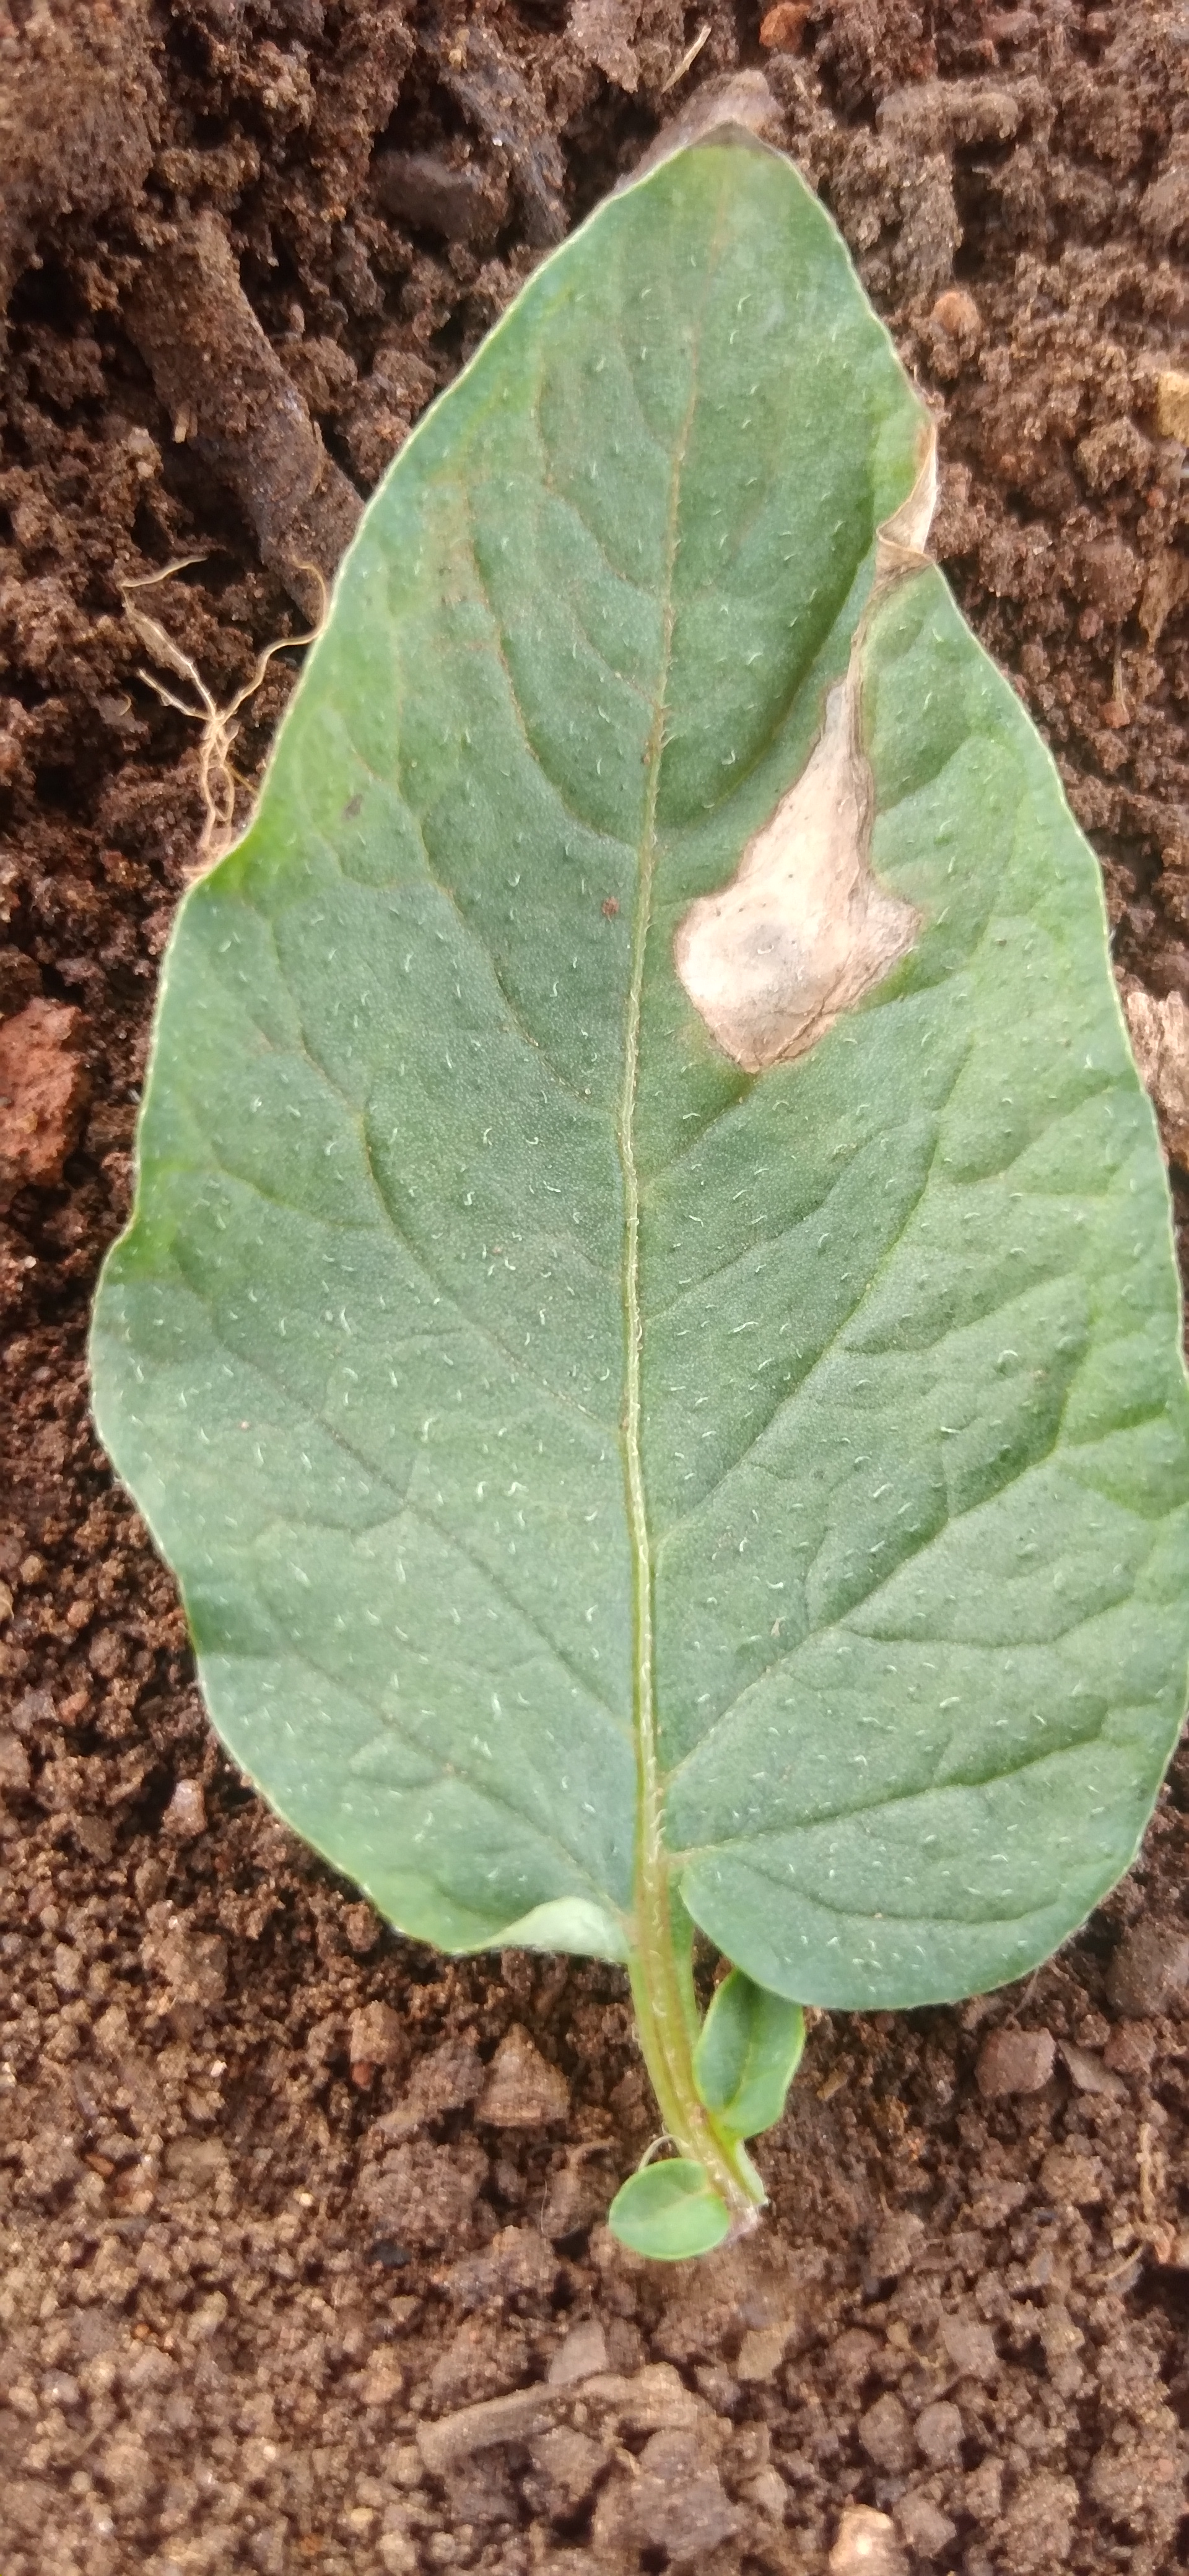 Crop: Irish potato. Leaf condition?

early blight
